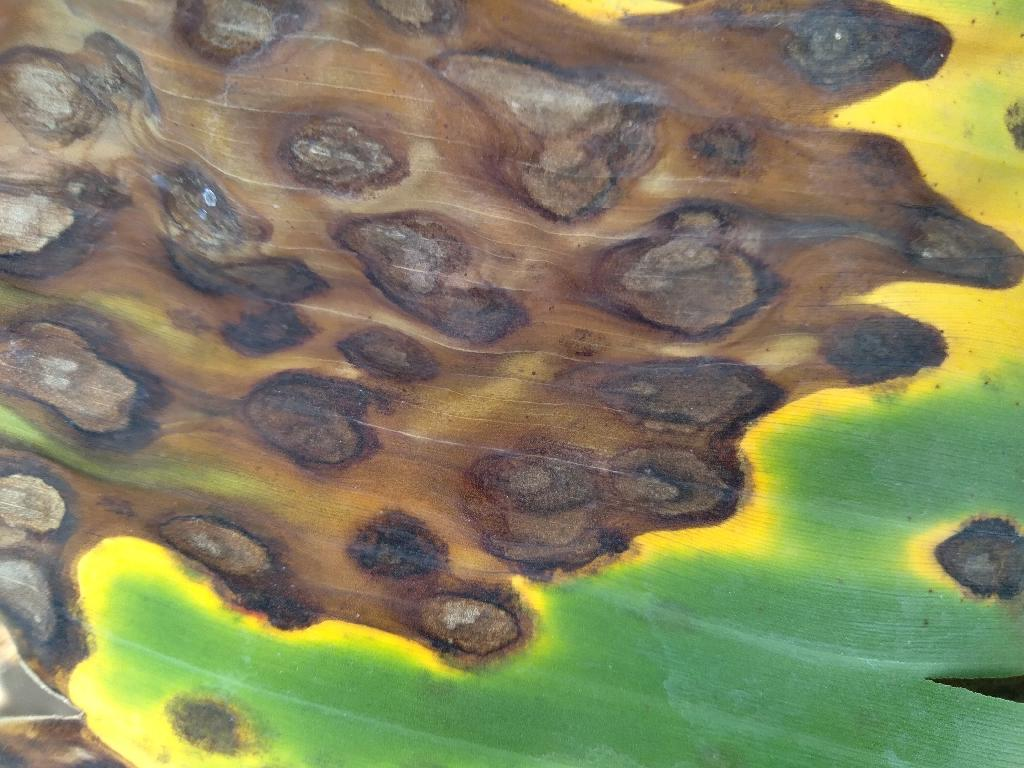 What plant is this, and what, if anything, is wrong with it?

banana, black sigatoka
